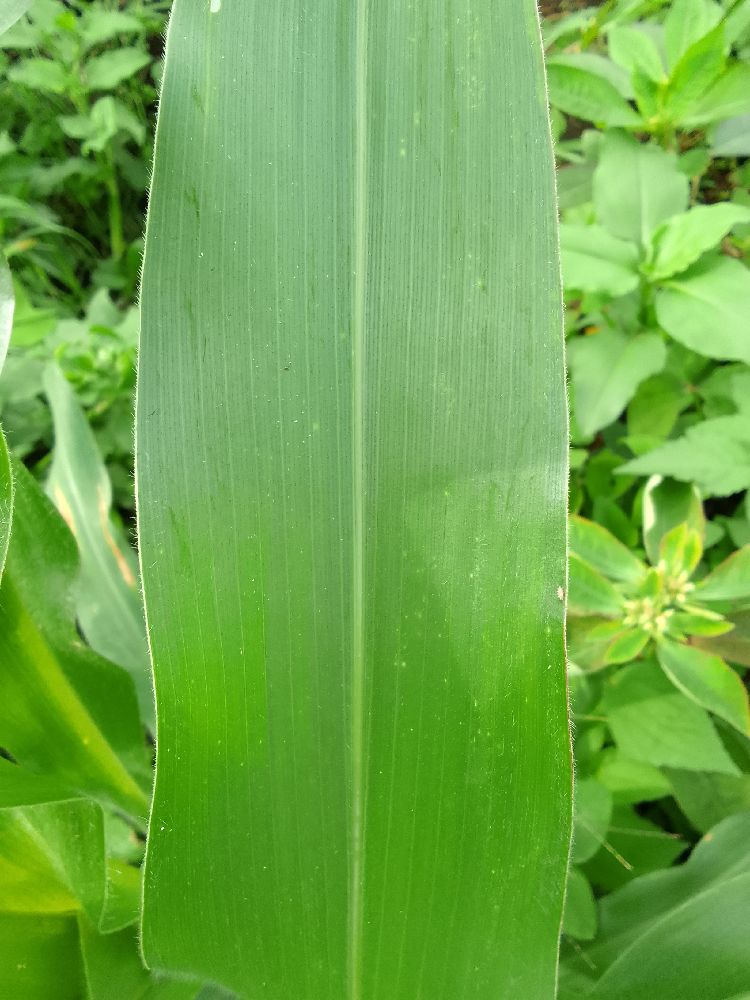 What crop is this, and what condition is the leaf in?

maize, healthy
